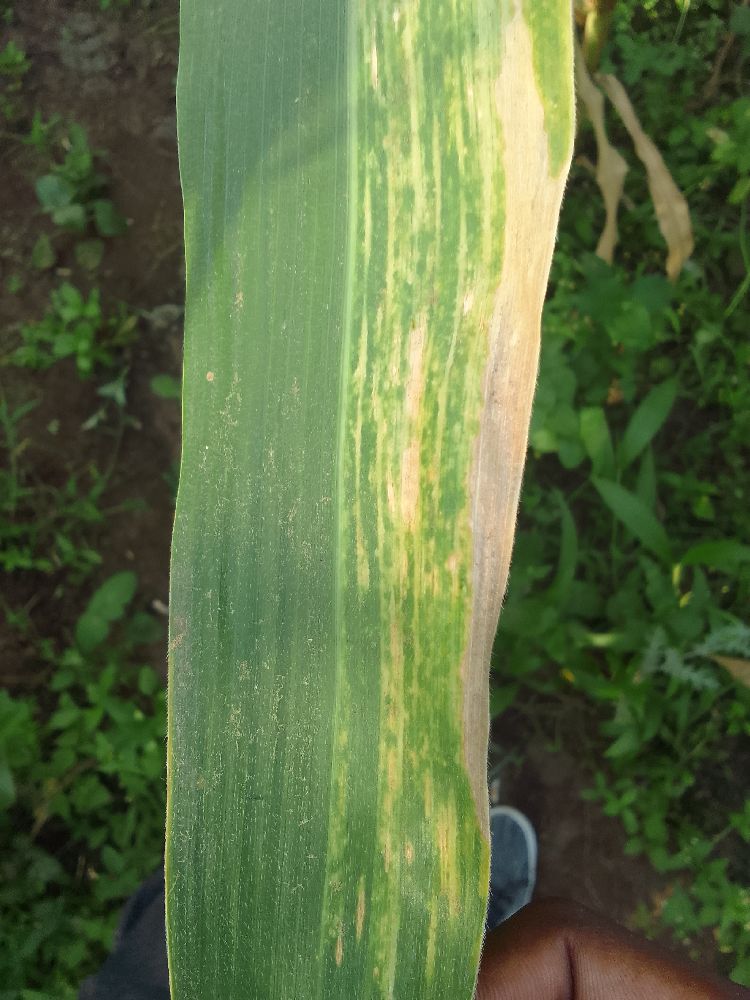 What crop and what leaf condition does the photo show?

maize, maize lethal necrosis
